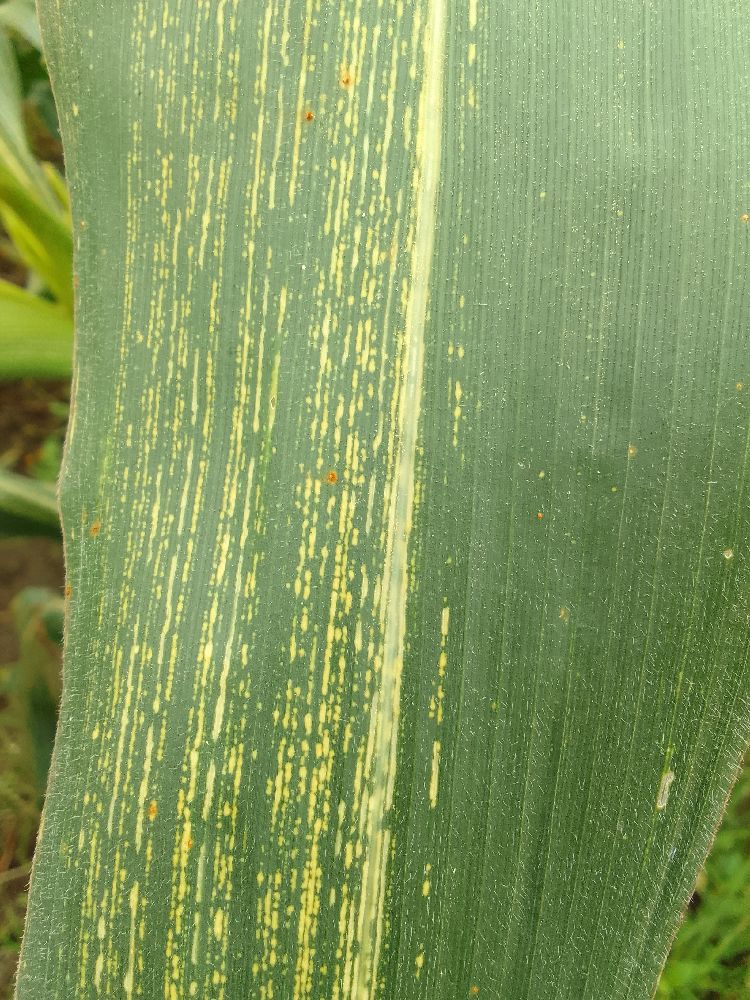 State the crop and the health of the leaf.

maize, maize streak virus
